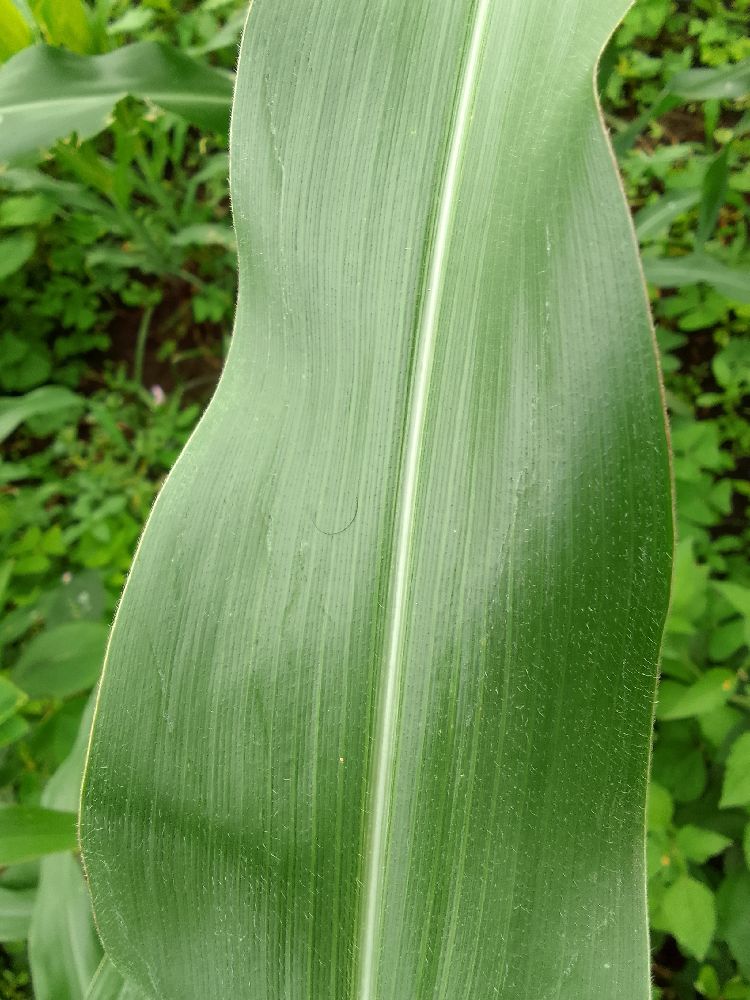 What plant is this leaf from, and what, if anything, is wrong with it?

maize, healthy
